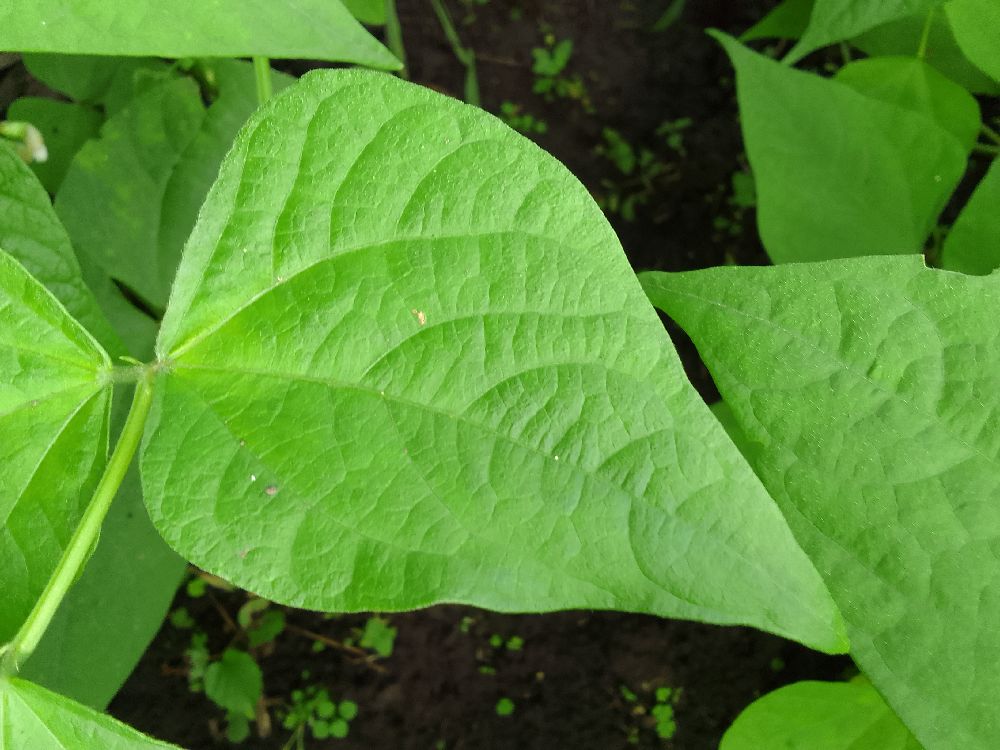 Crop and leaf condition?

common bean, healthy
